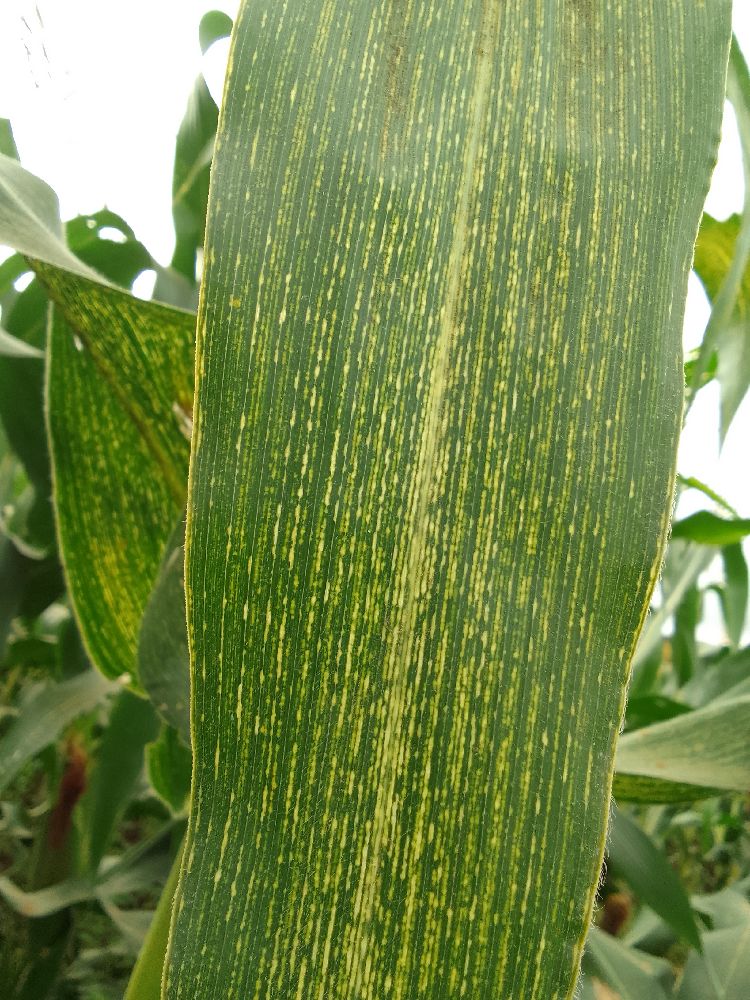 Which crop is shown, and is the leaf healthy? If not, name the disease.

maize, maize streak virus
